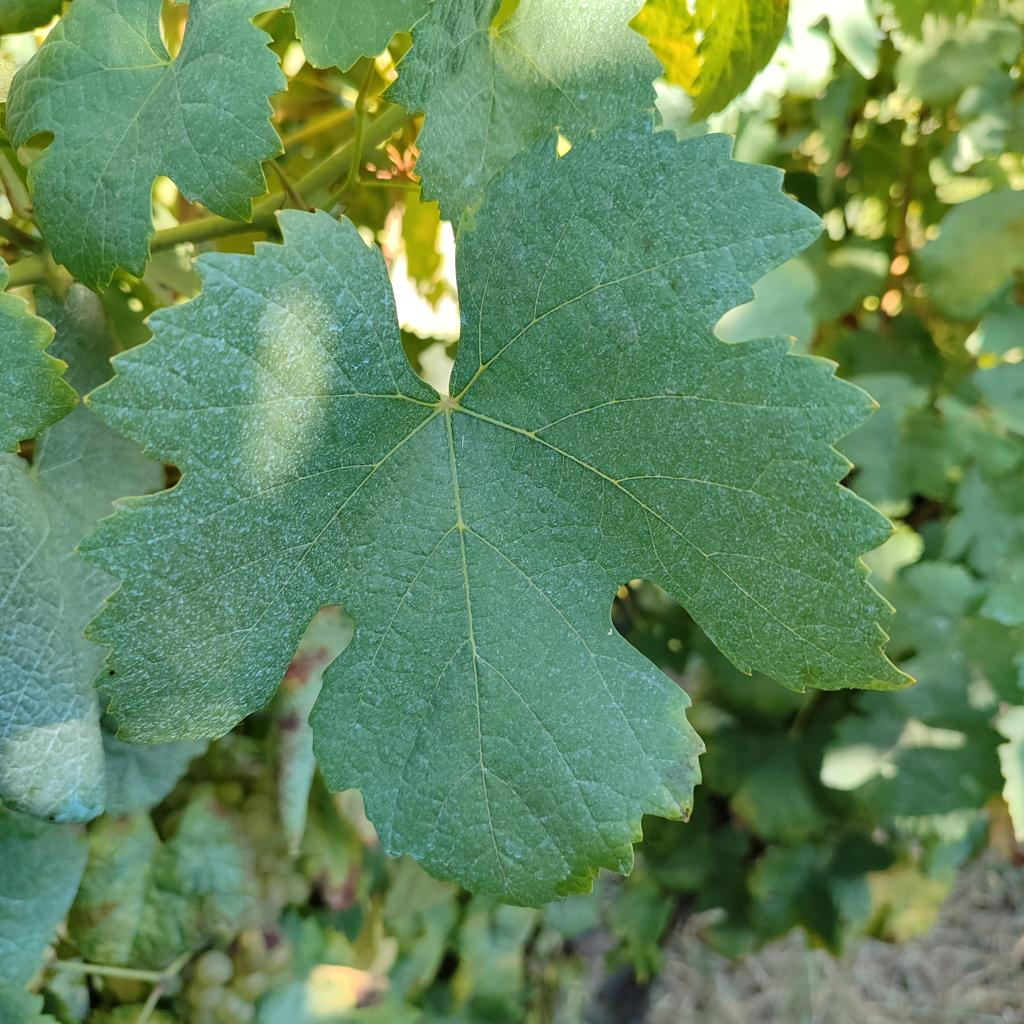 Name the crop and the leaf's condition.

grapevine, healthy
